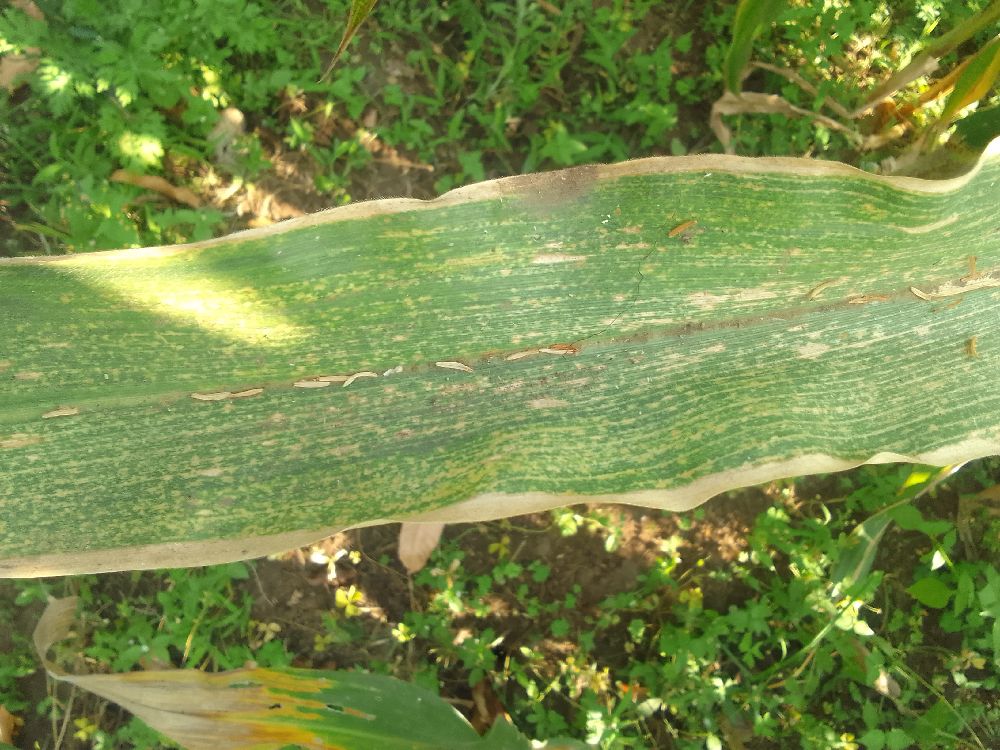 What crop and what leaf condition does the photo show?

maize, maize lethal necrosis
